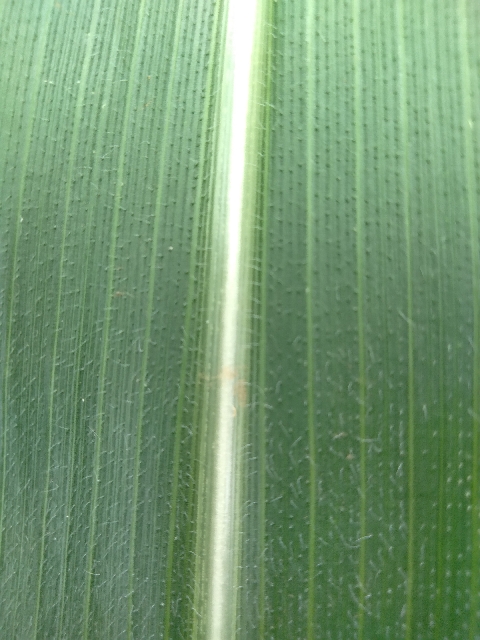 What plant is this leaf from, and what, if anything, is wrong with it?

maize, healthy
